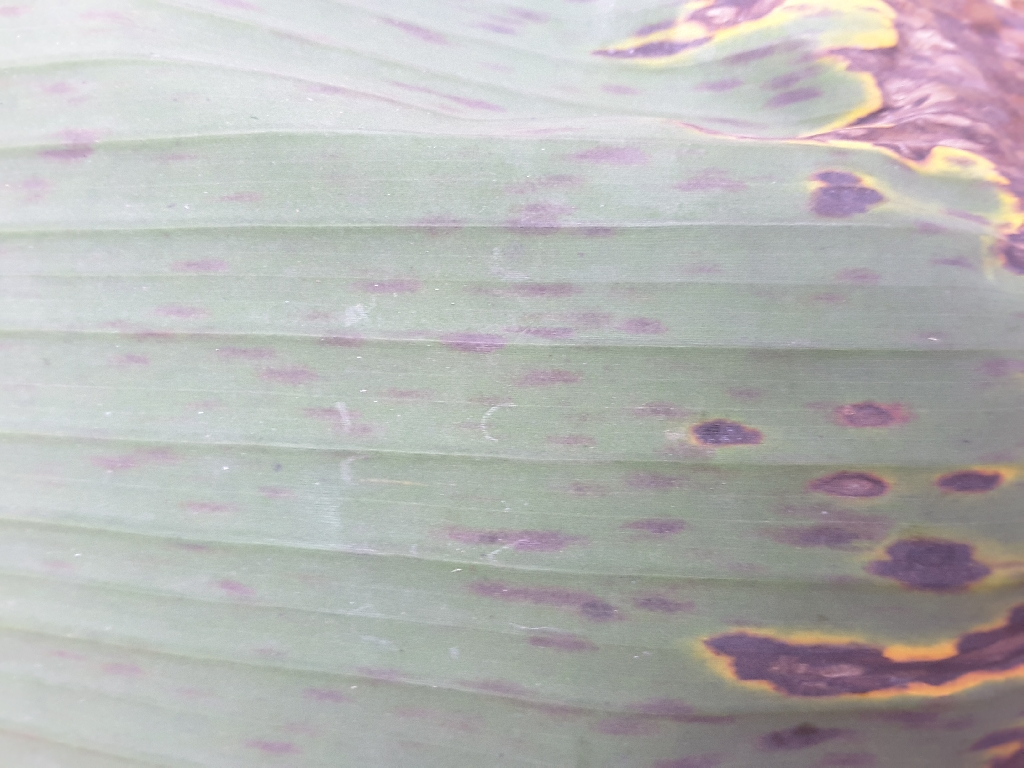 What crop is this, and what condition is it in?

banana, black sigatoka
